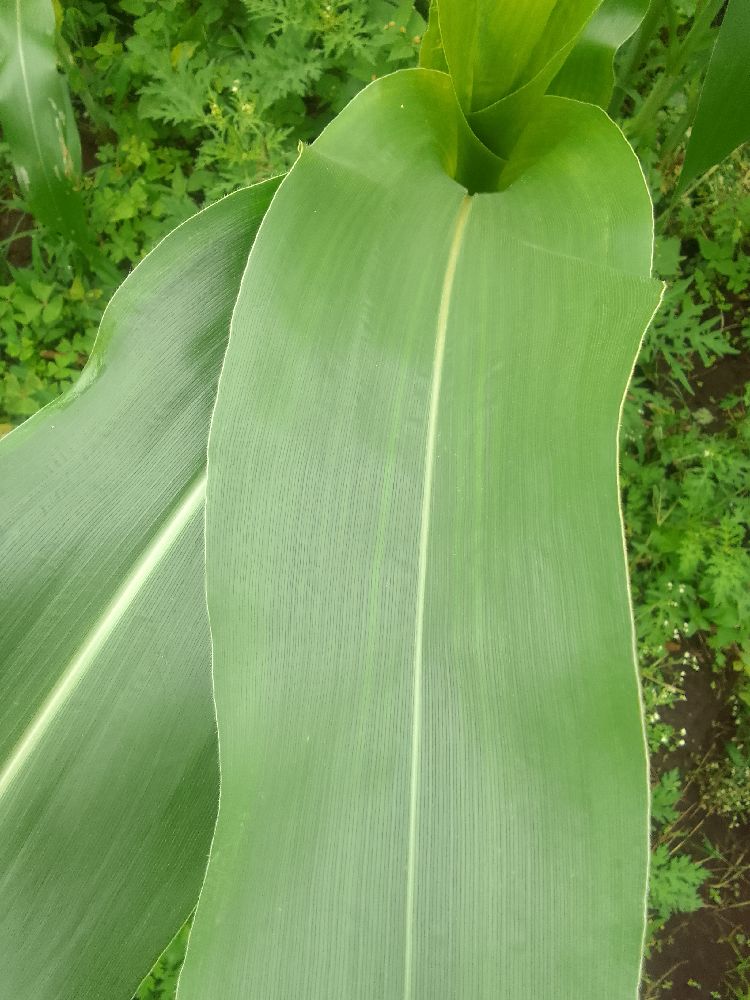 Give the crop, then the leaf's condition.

maize, healthy
